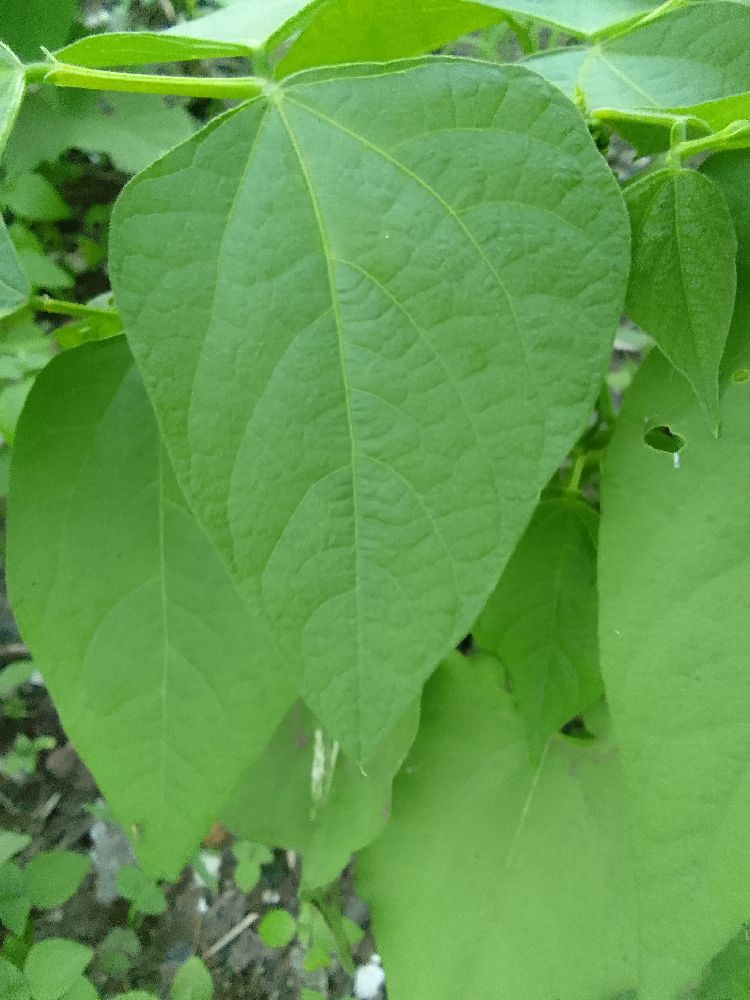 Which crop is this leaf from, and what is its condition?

common bean, healthy
